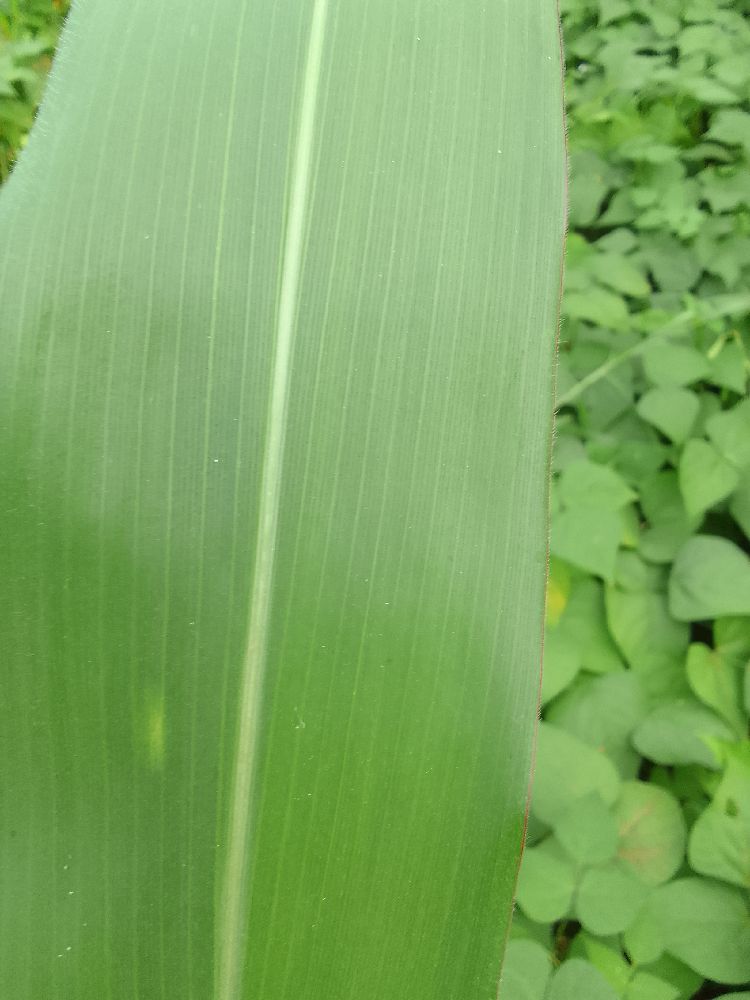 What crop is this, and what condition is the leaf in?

maize, healthy
